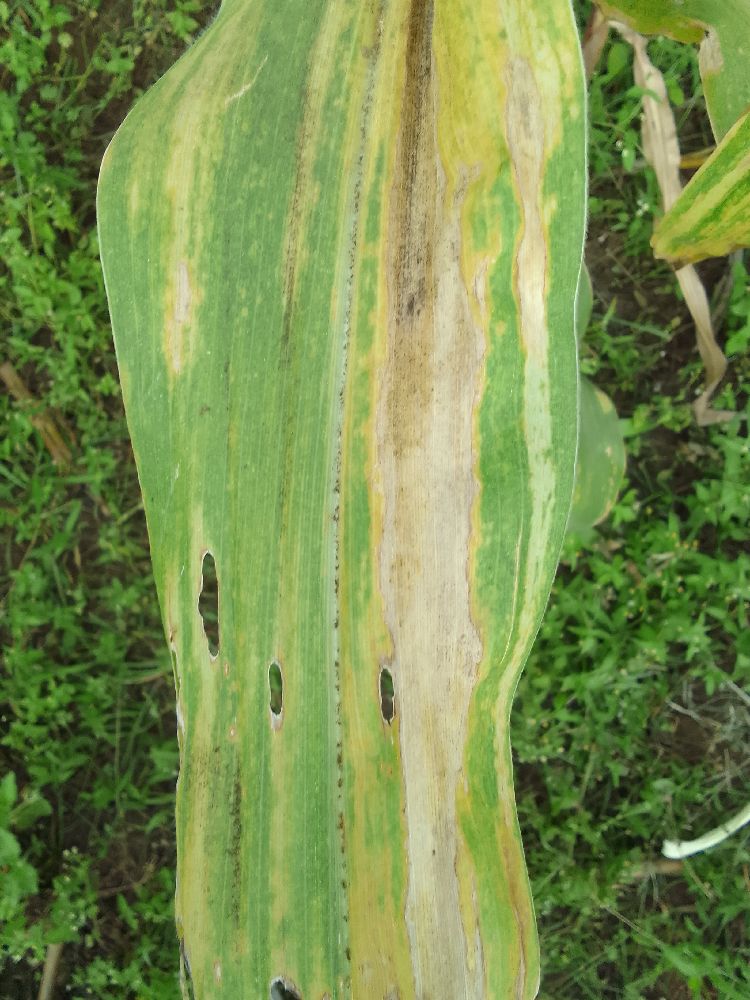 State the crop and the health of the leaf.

maize, maize lethal necrosis
